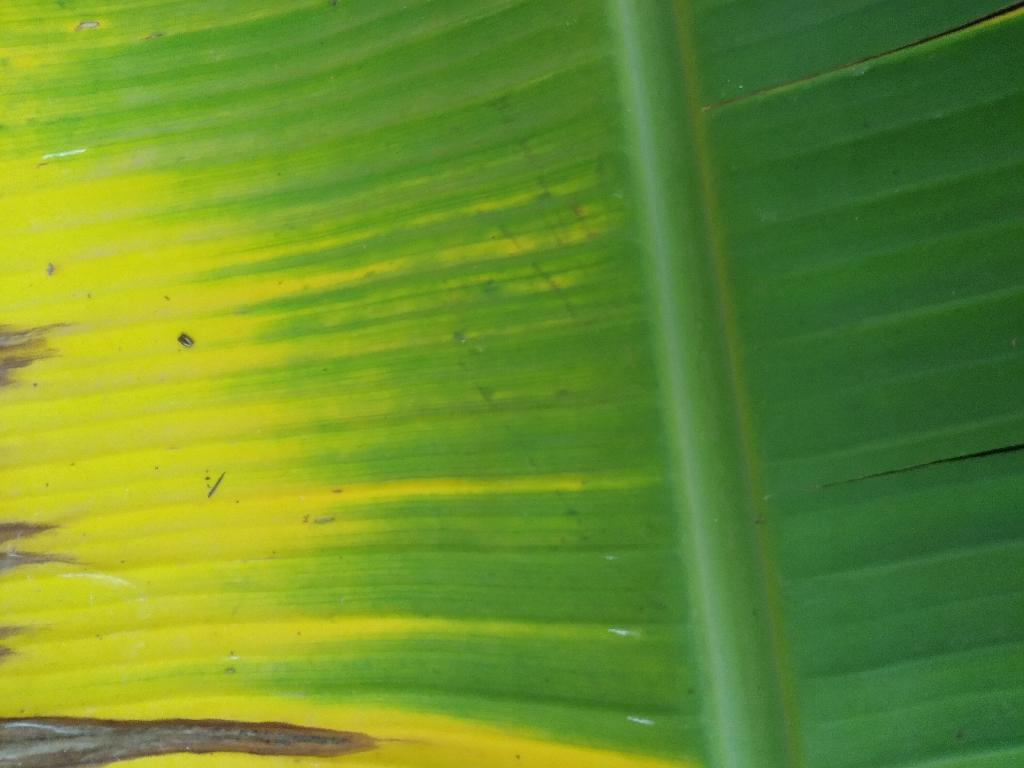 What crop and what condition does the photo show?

banana, fusarium wilt race 1
